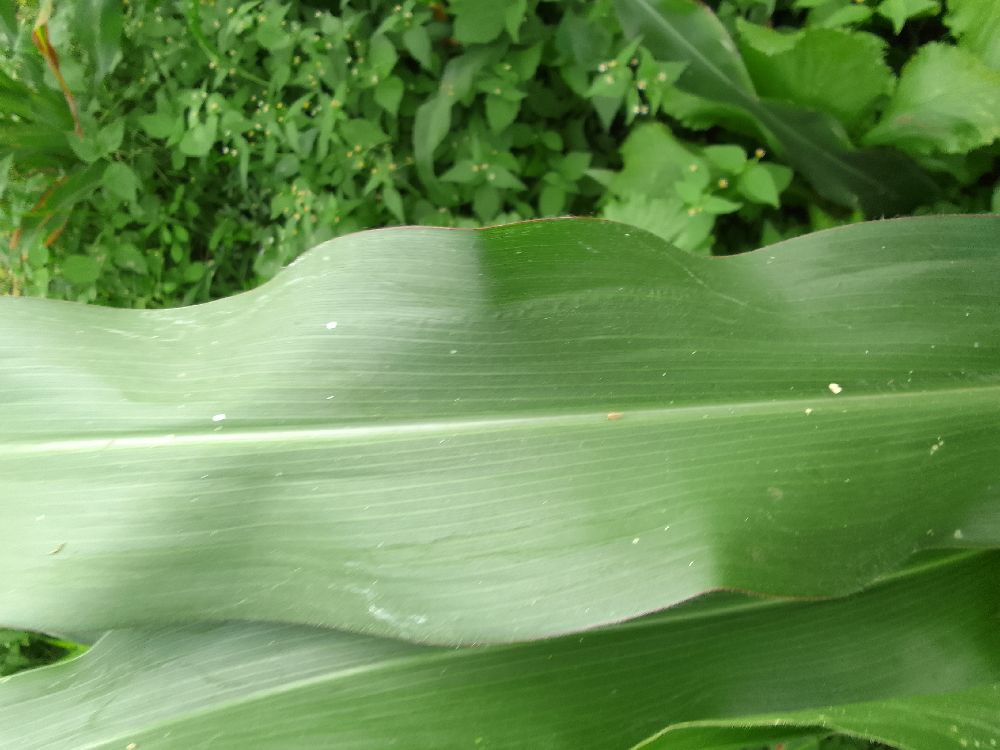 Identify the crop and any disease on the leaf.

maize, healthy
